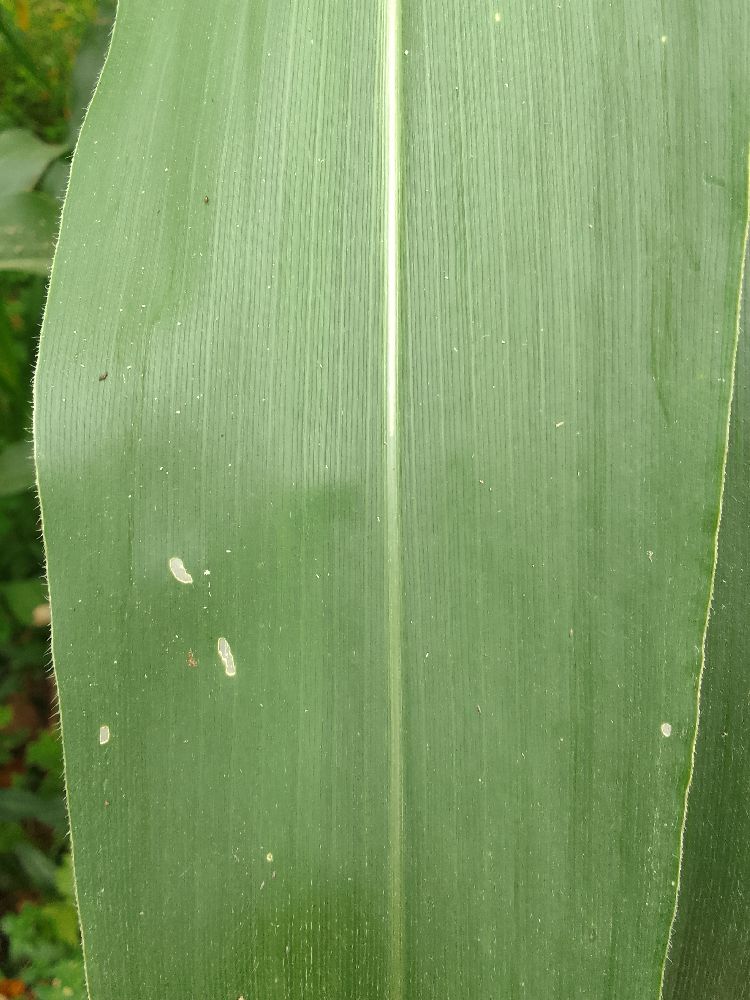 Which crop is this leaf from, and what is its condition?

maize, healthy
